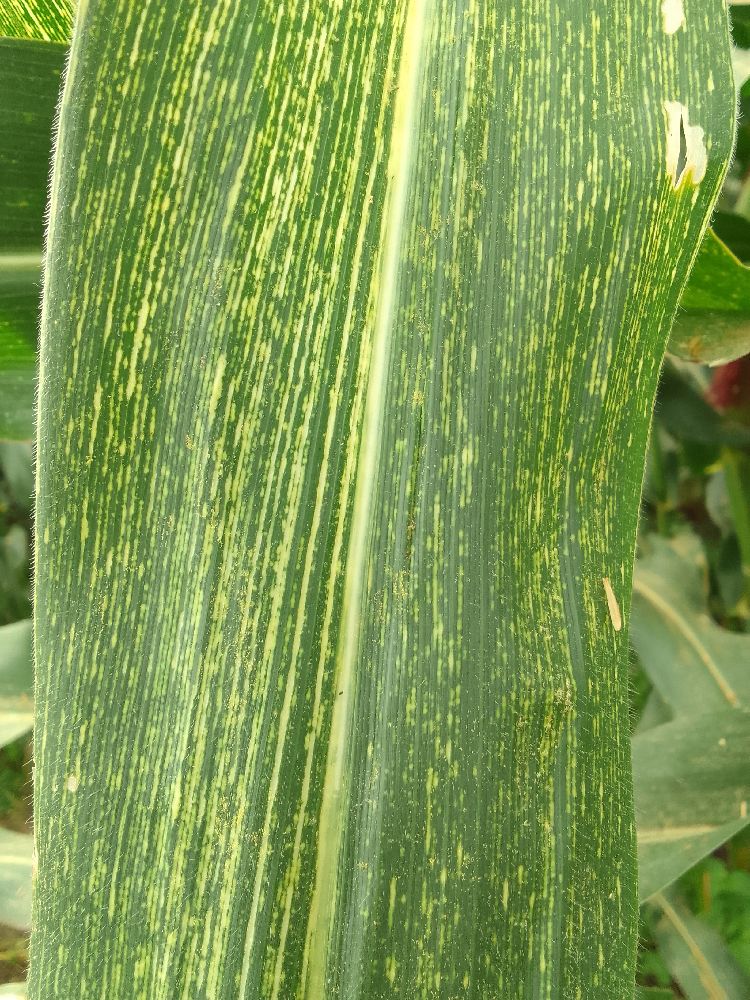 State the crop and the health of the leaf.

maize, maize streak virus
